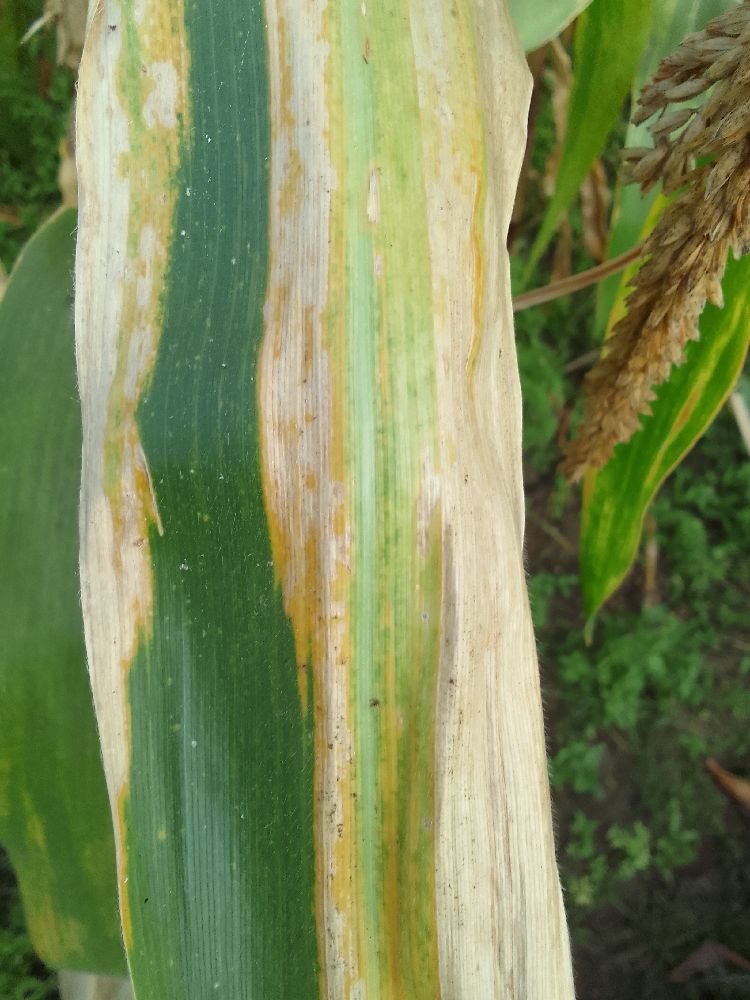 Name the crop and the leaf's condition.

maize, maize lethal necrosis
